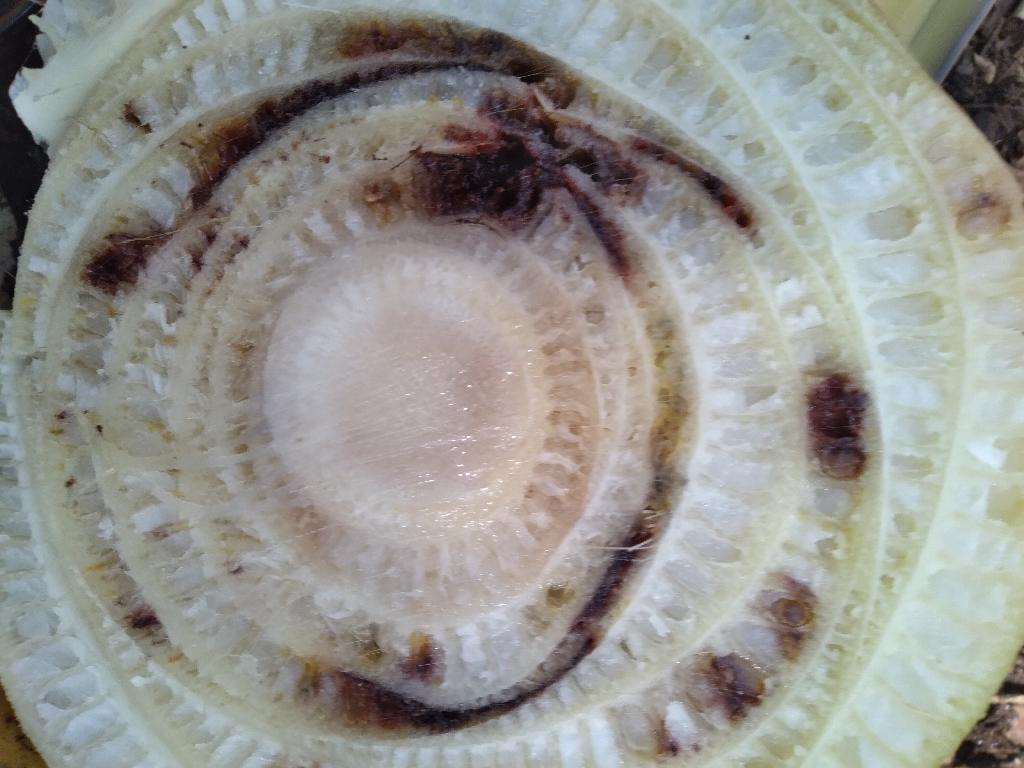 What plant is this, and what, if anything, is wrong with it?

banana, fusarium wilt race 1
